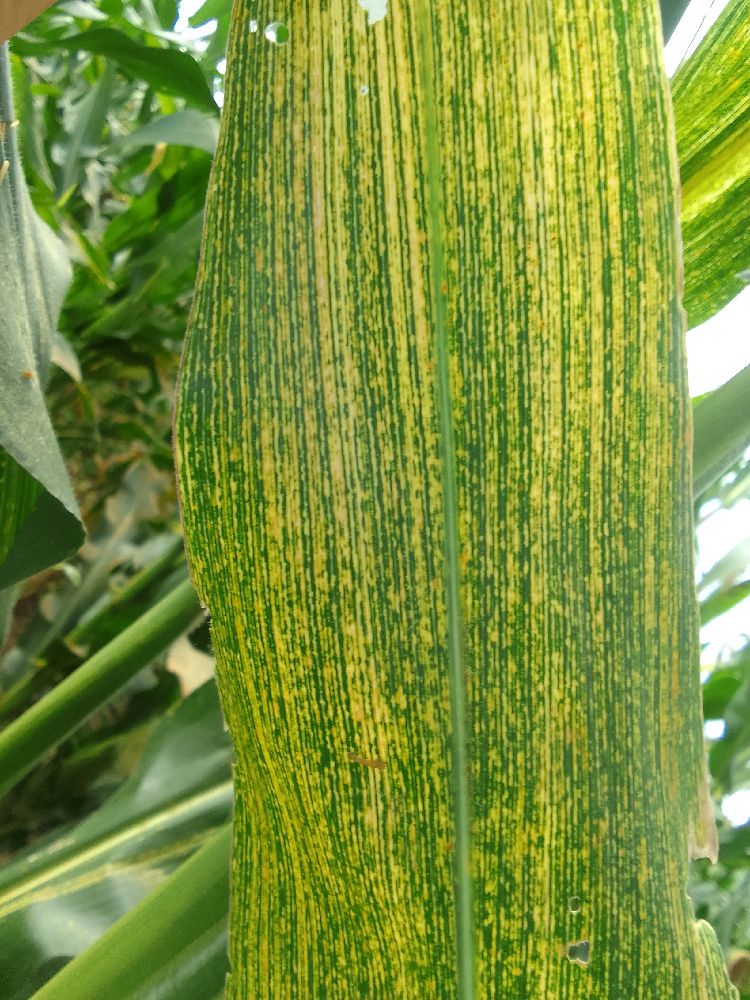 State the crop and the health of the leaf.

maize, maize streak virus
